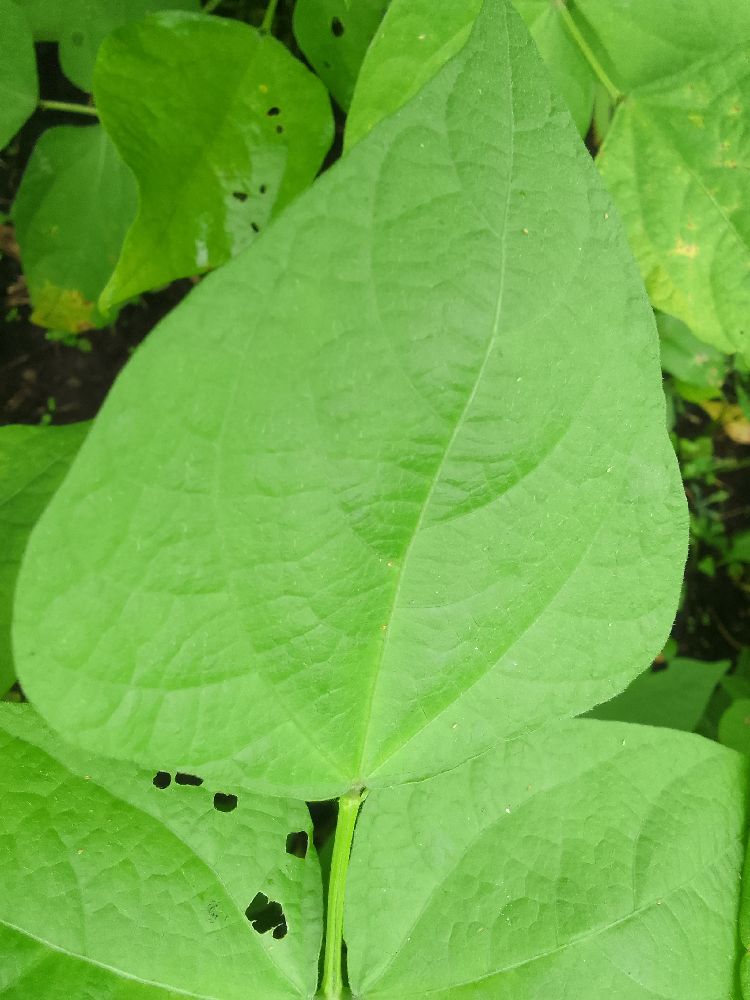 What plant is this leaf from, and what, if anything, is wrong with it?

common bean, healthy
